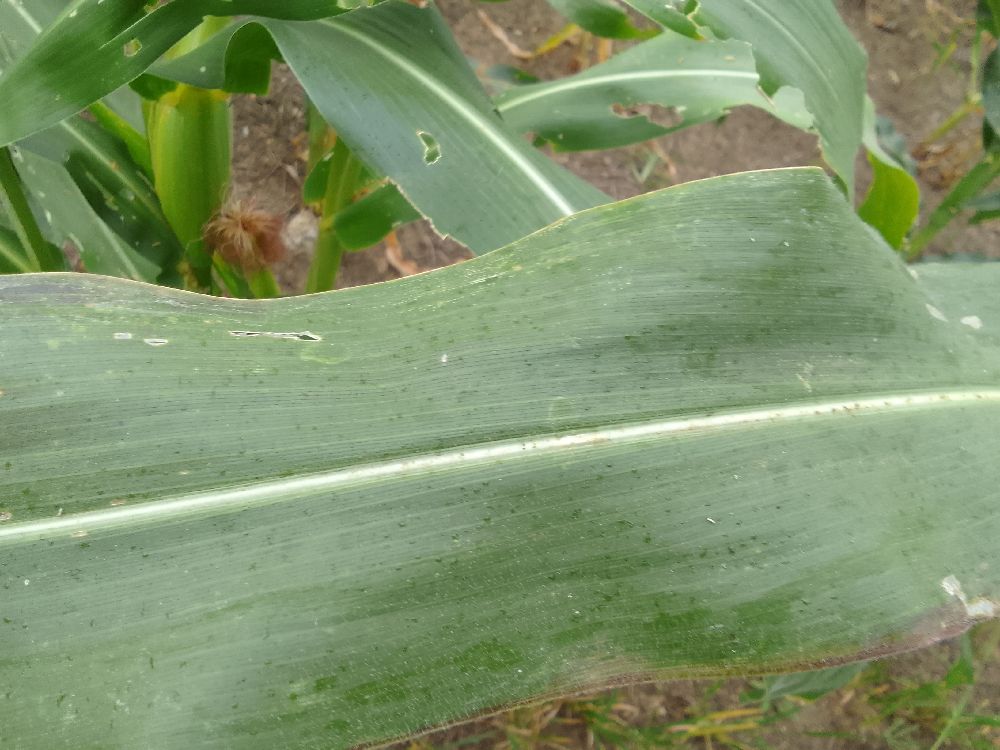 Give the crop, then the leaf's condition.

maize, healthy
